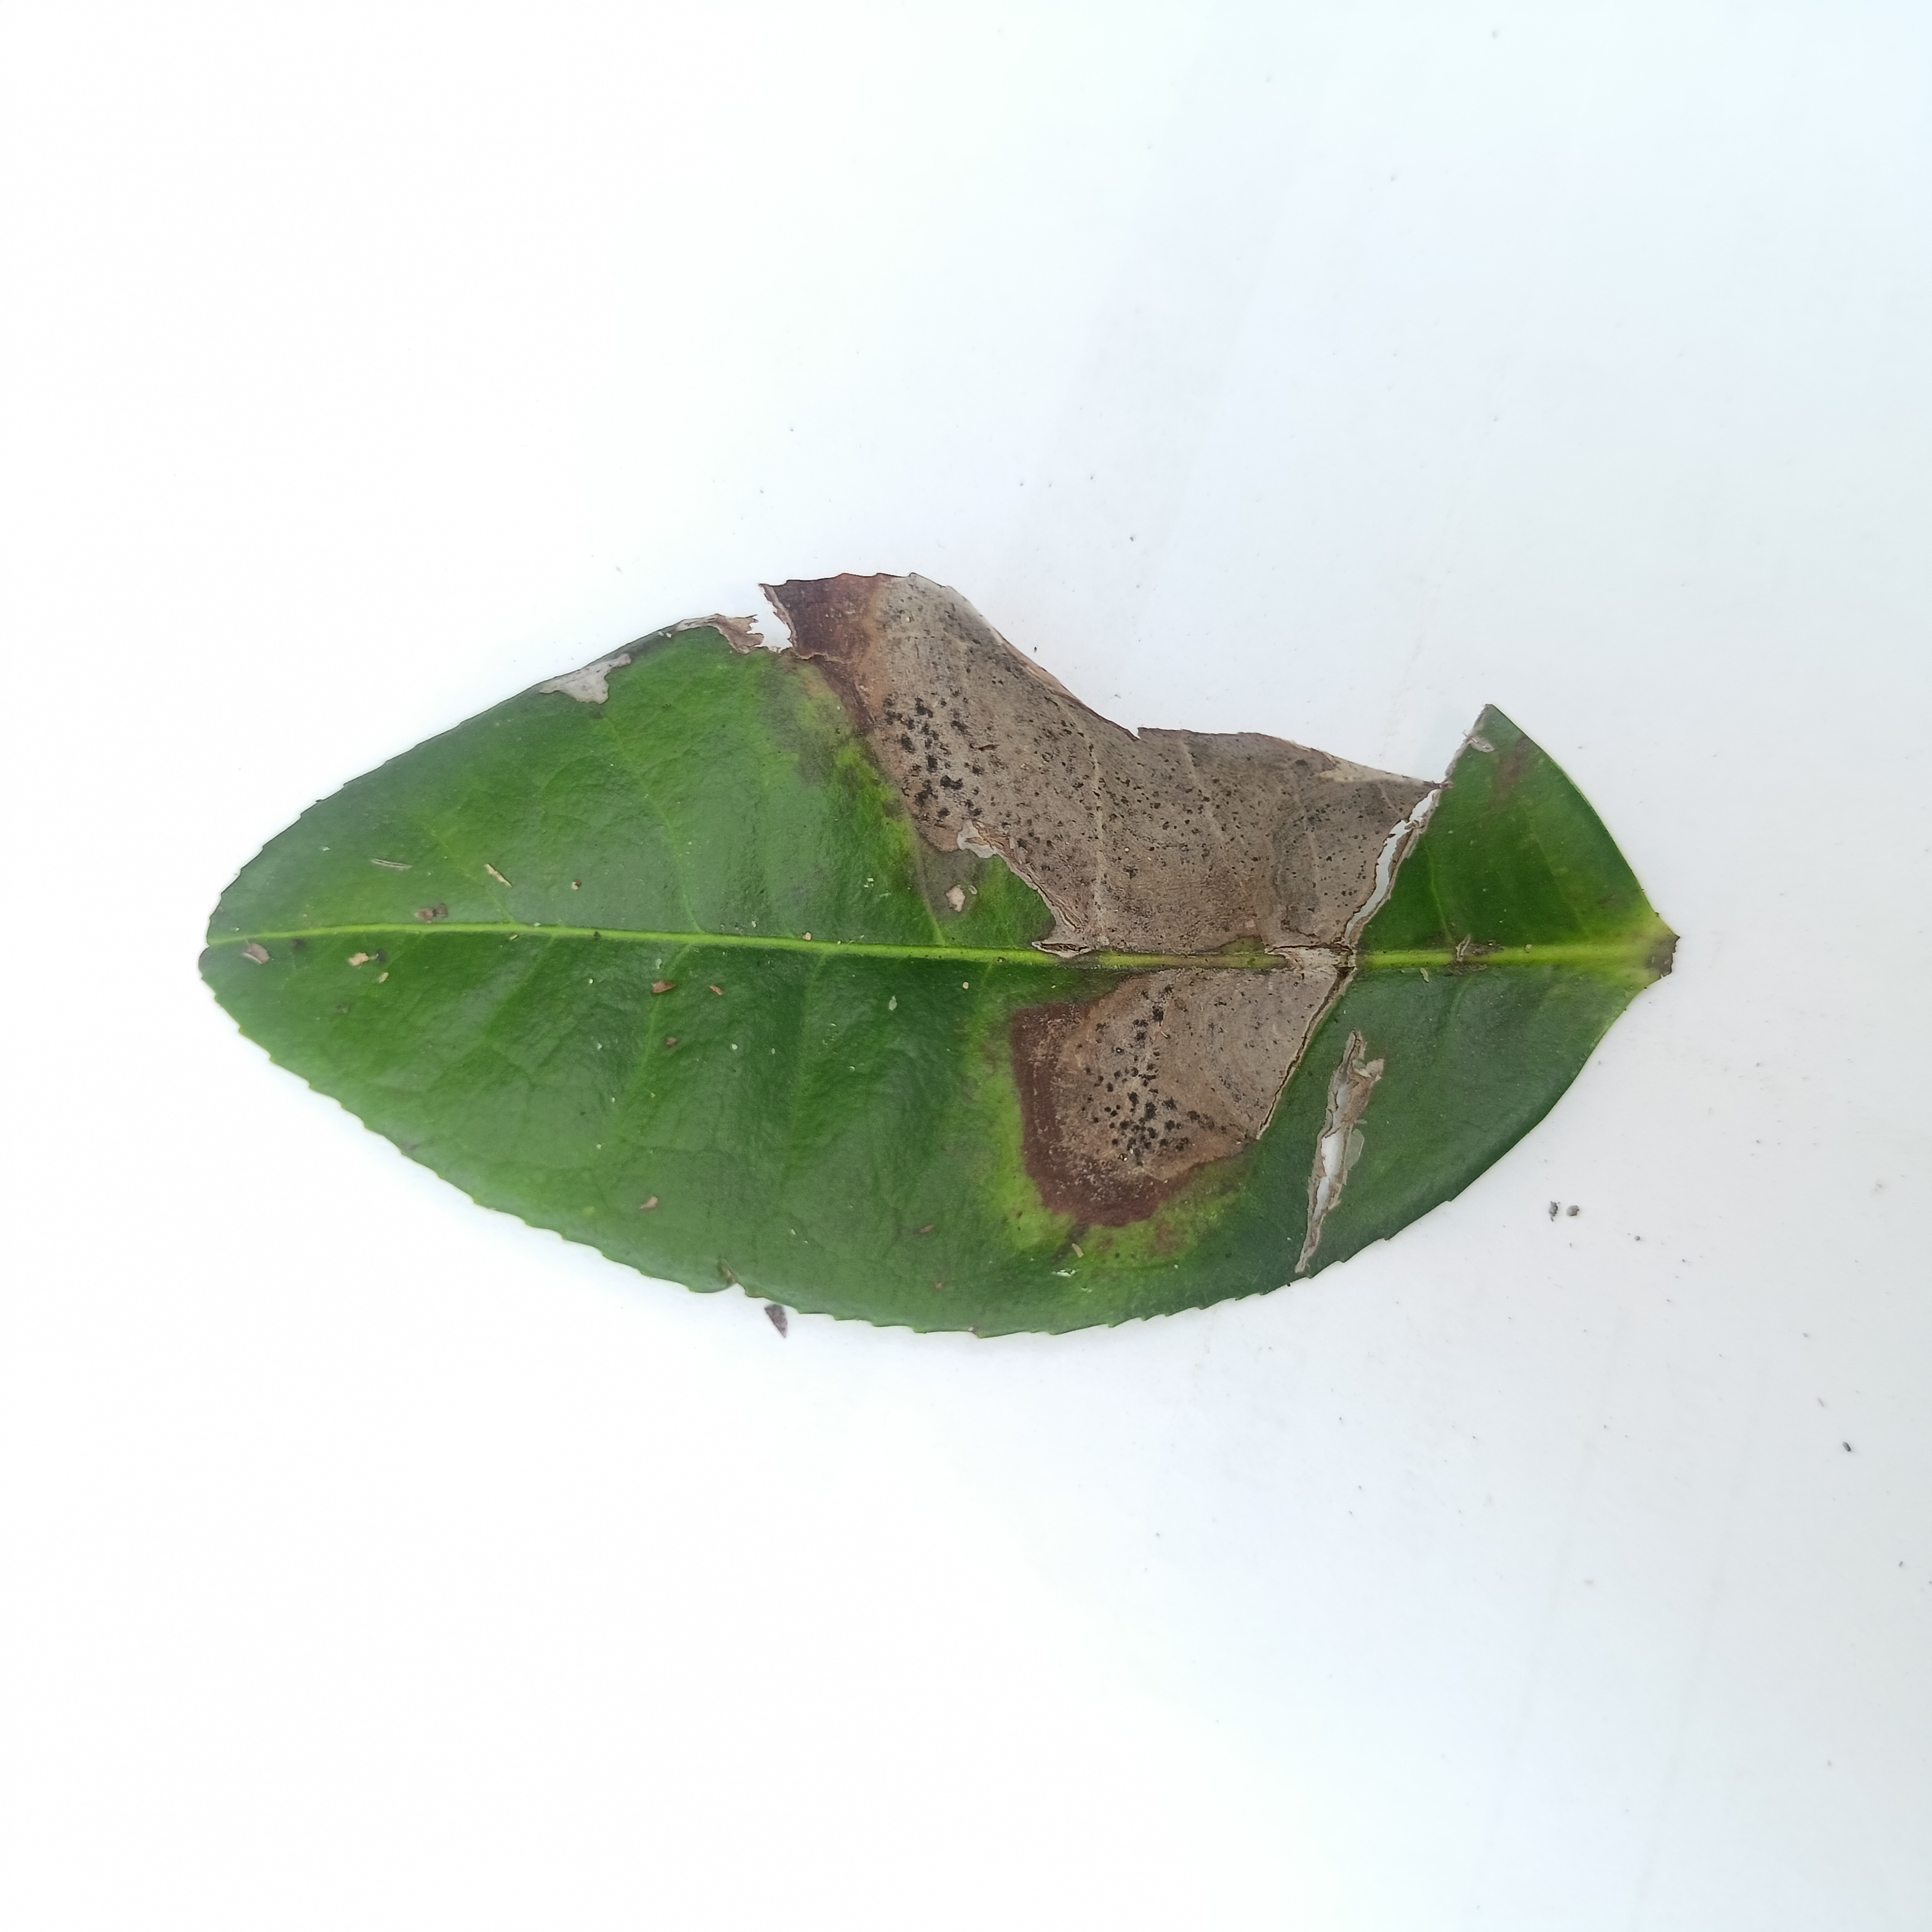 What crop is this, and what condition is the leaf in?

tea, brown blight
